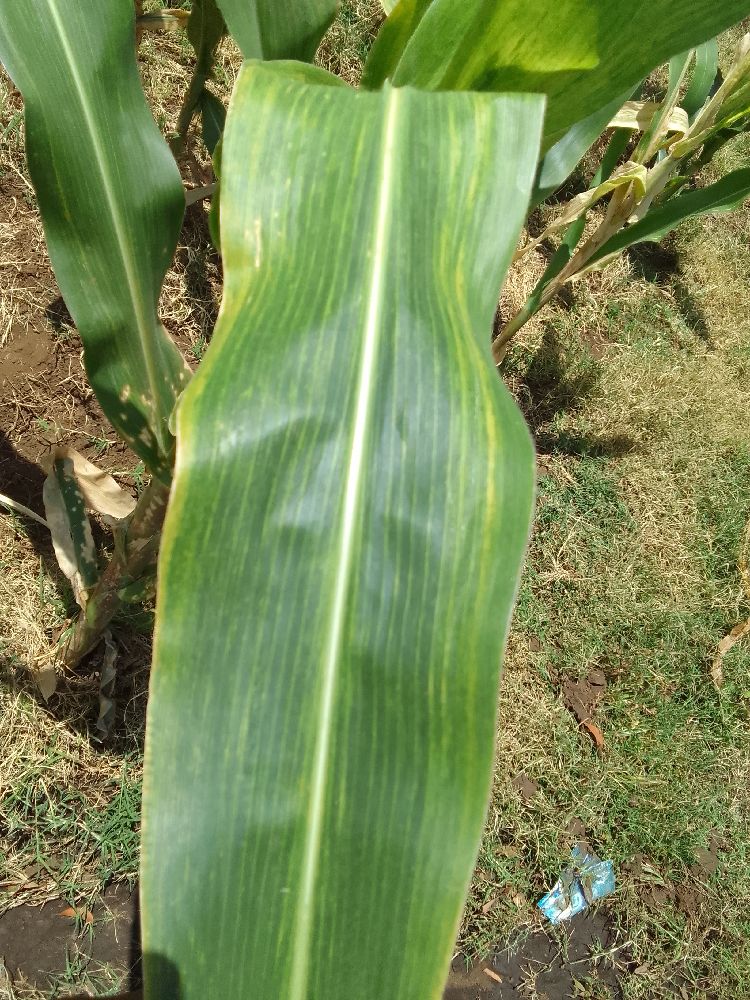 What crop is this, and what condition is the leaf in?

maize, maize lethal necrosis
